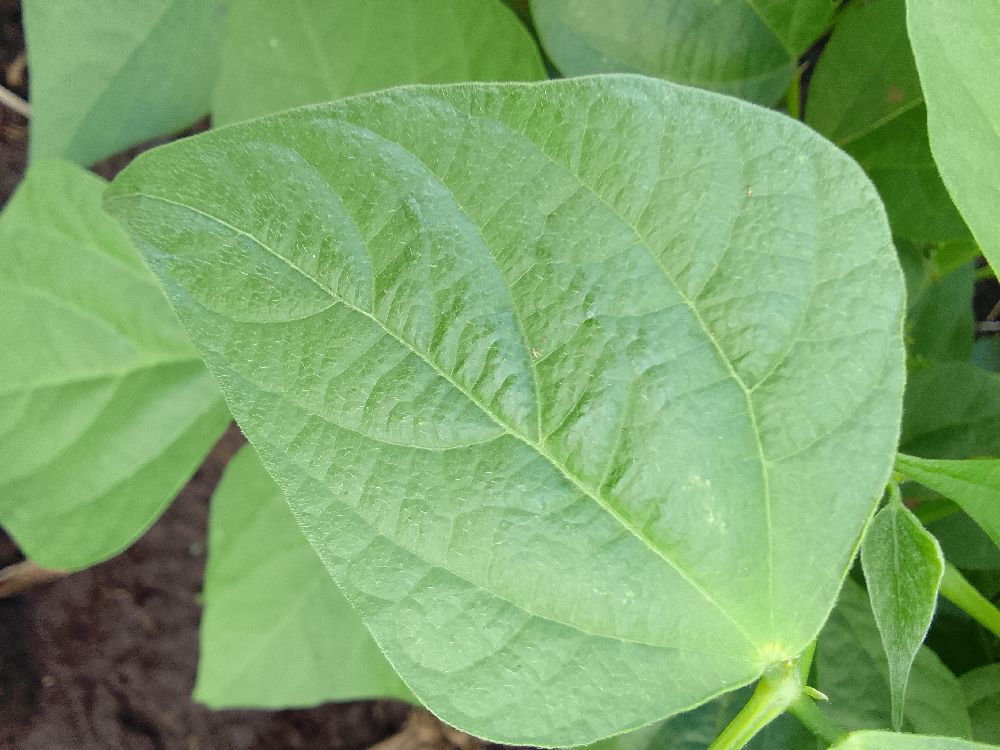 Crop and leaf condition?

common bean, healthy
